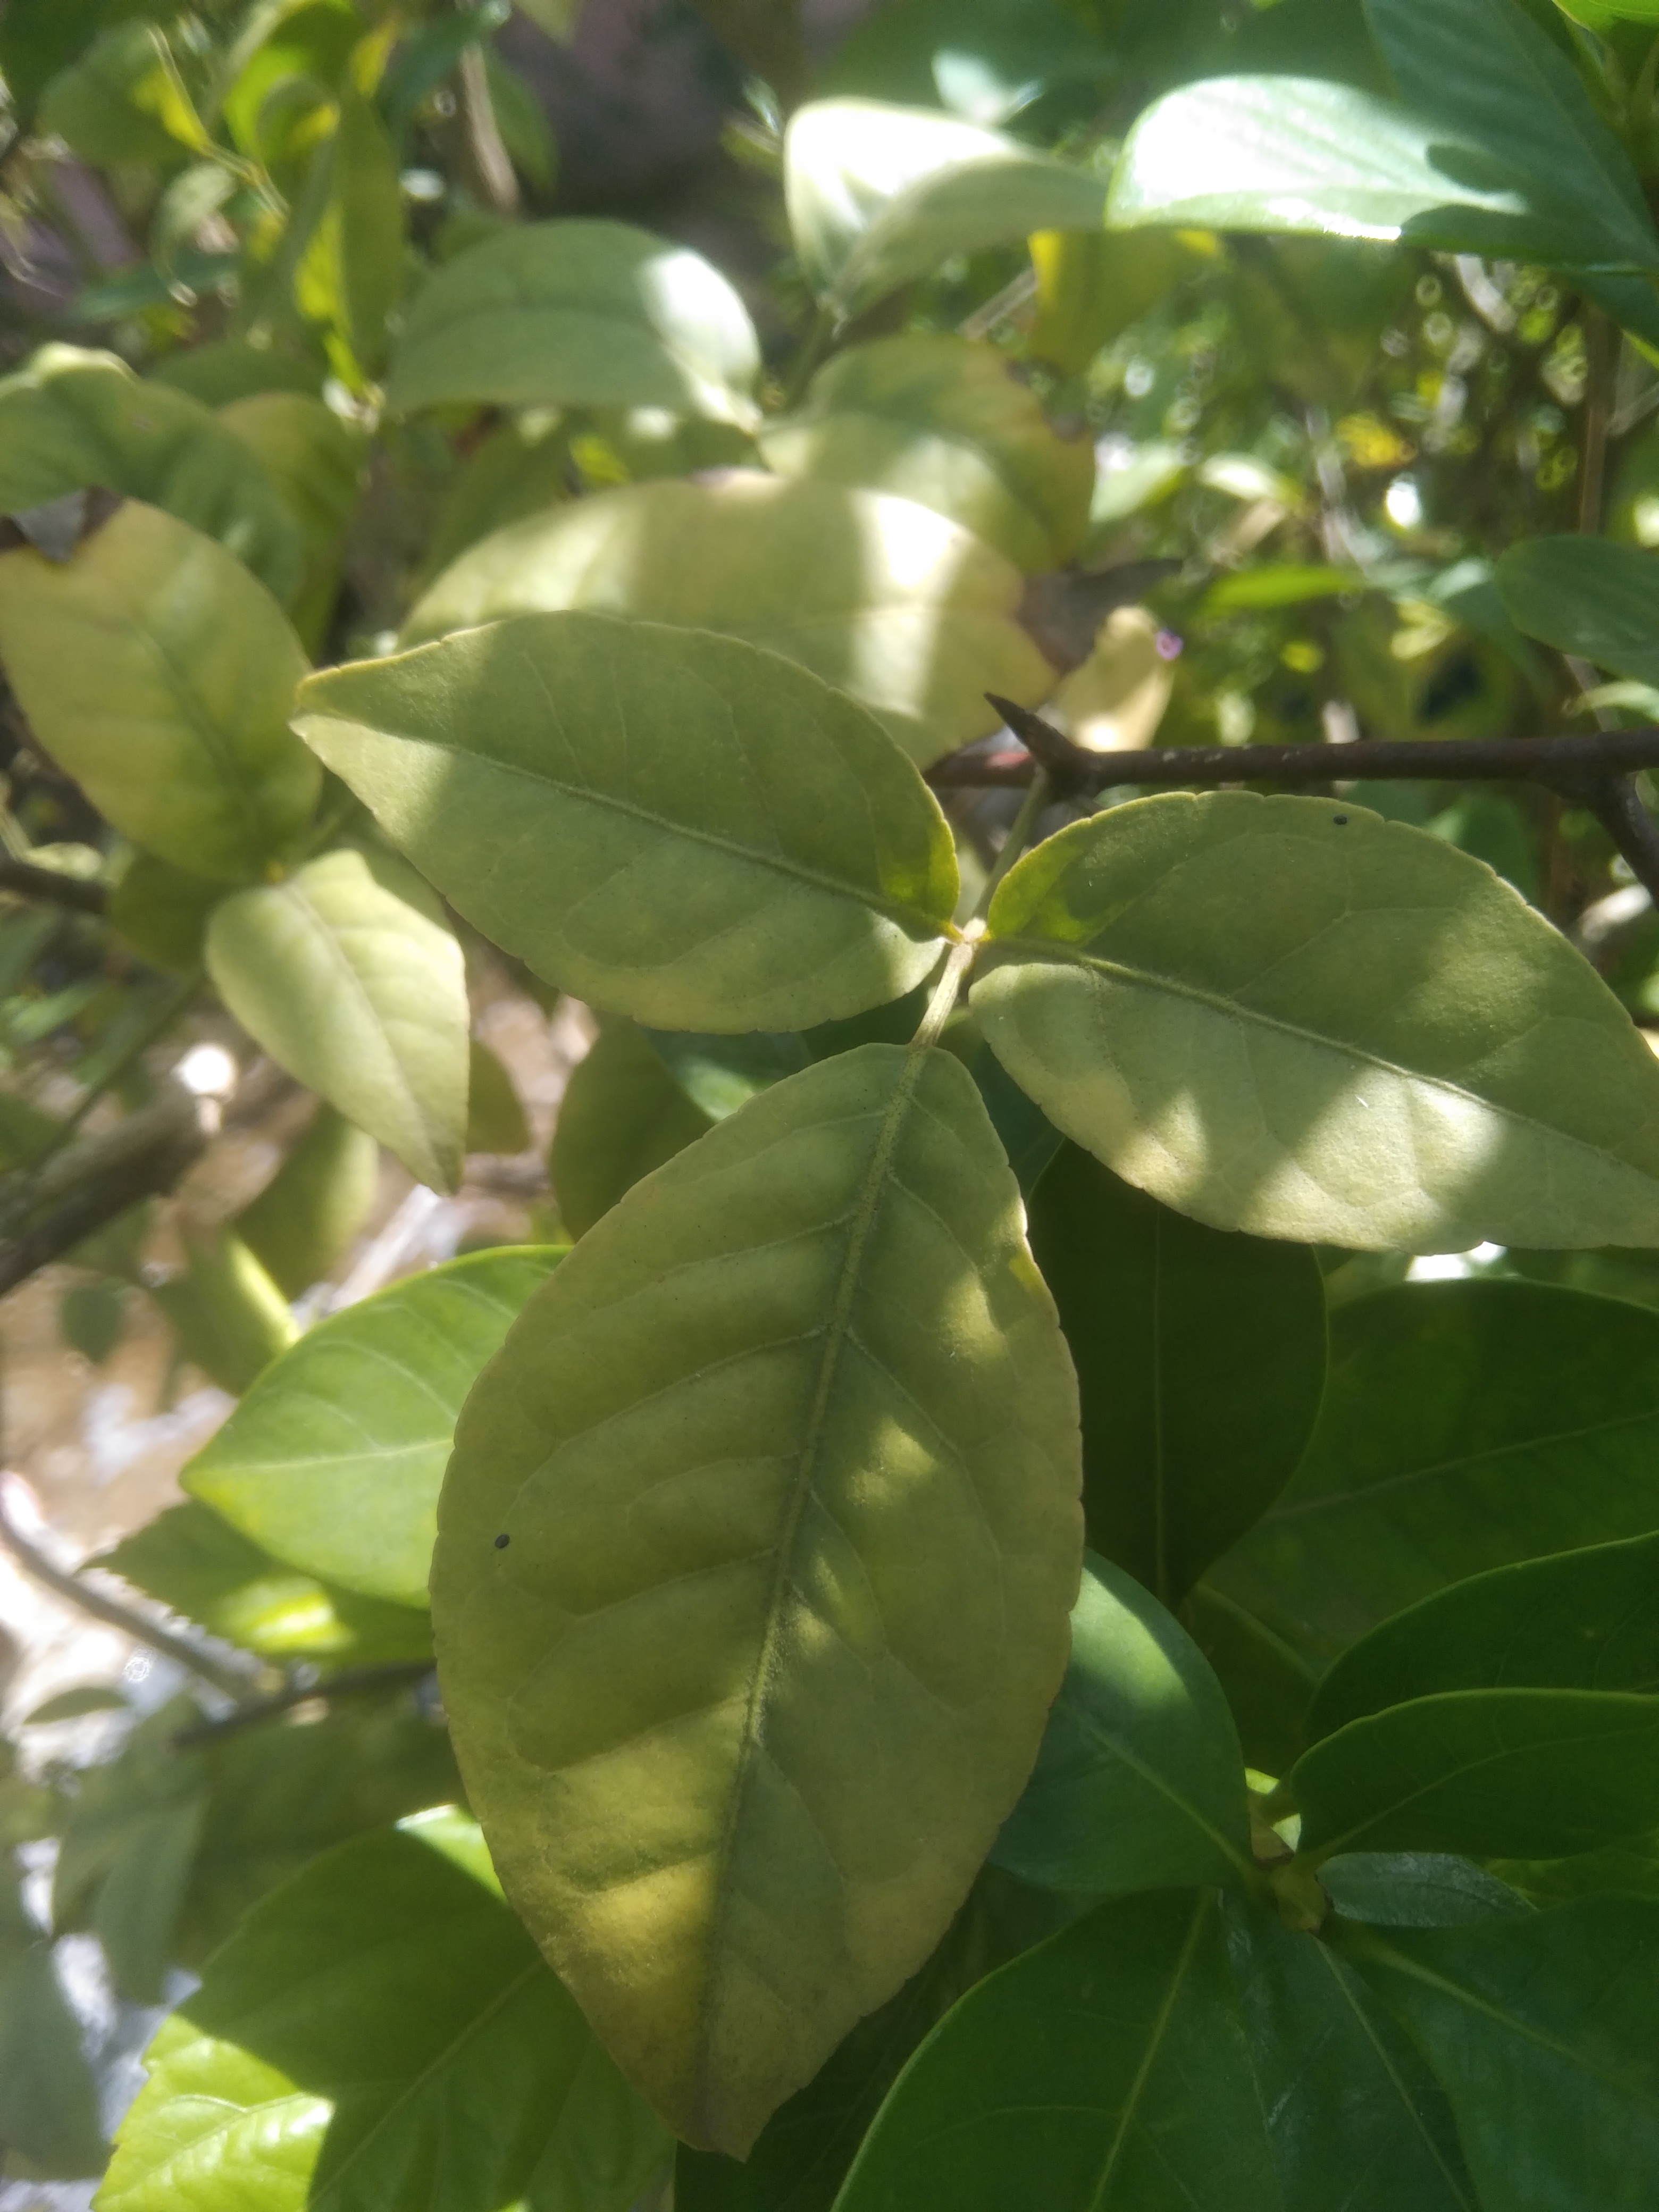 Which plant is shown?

wood apple
